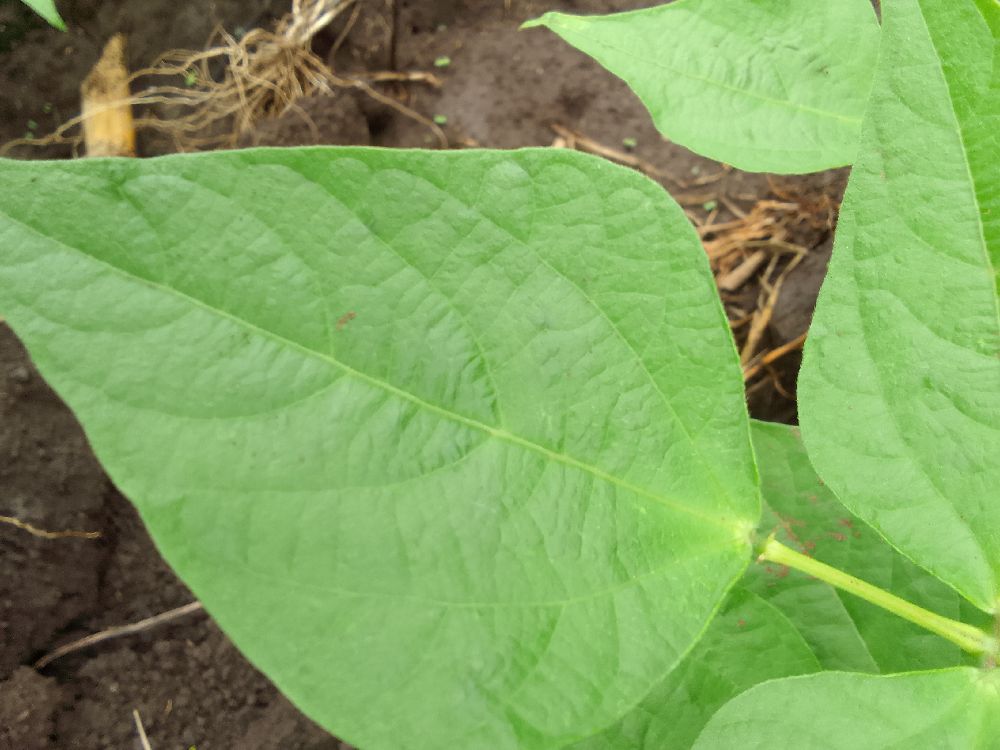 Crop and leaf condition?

common bean, healthy
